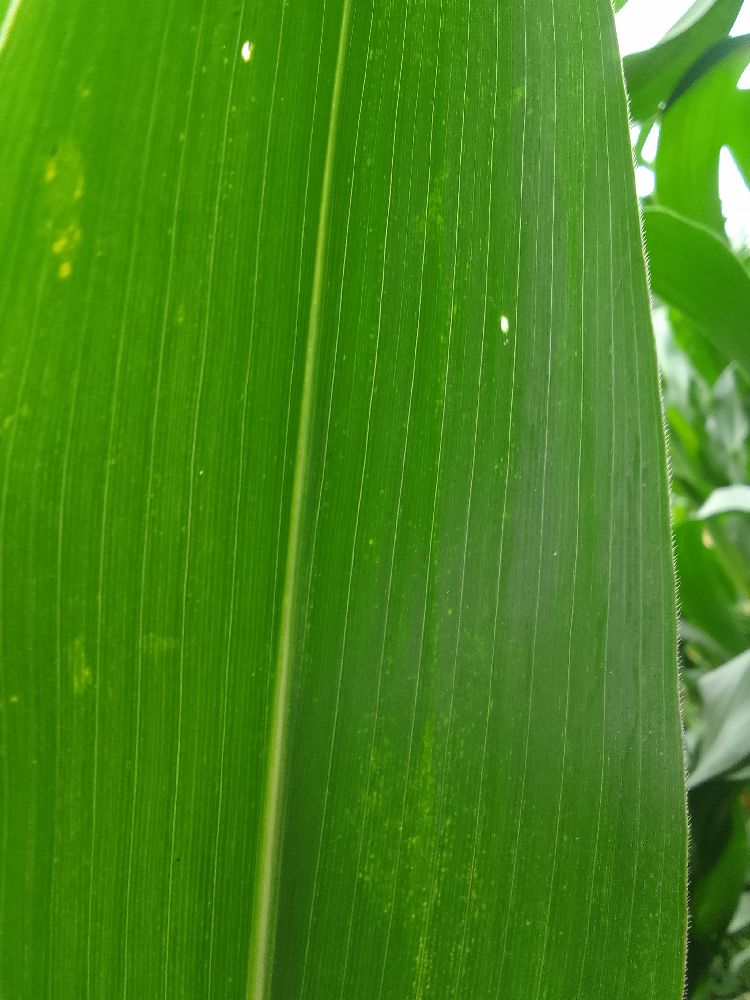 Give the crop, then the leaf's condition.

maize, healthy
